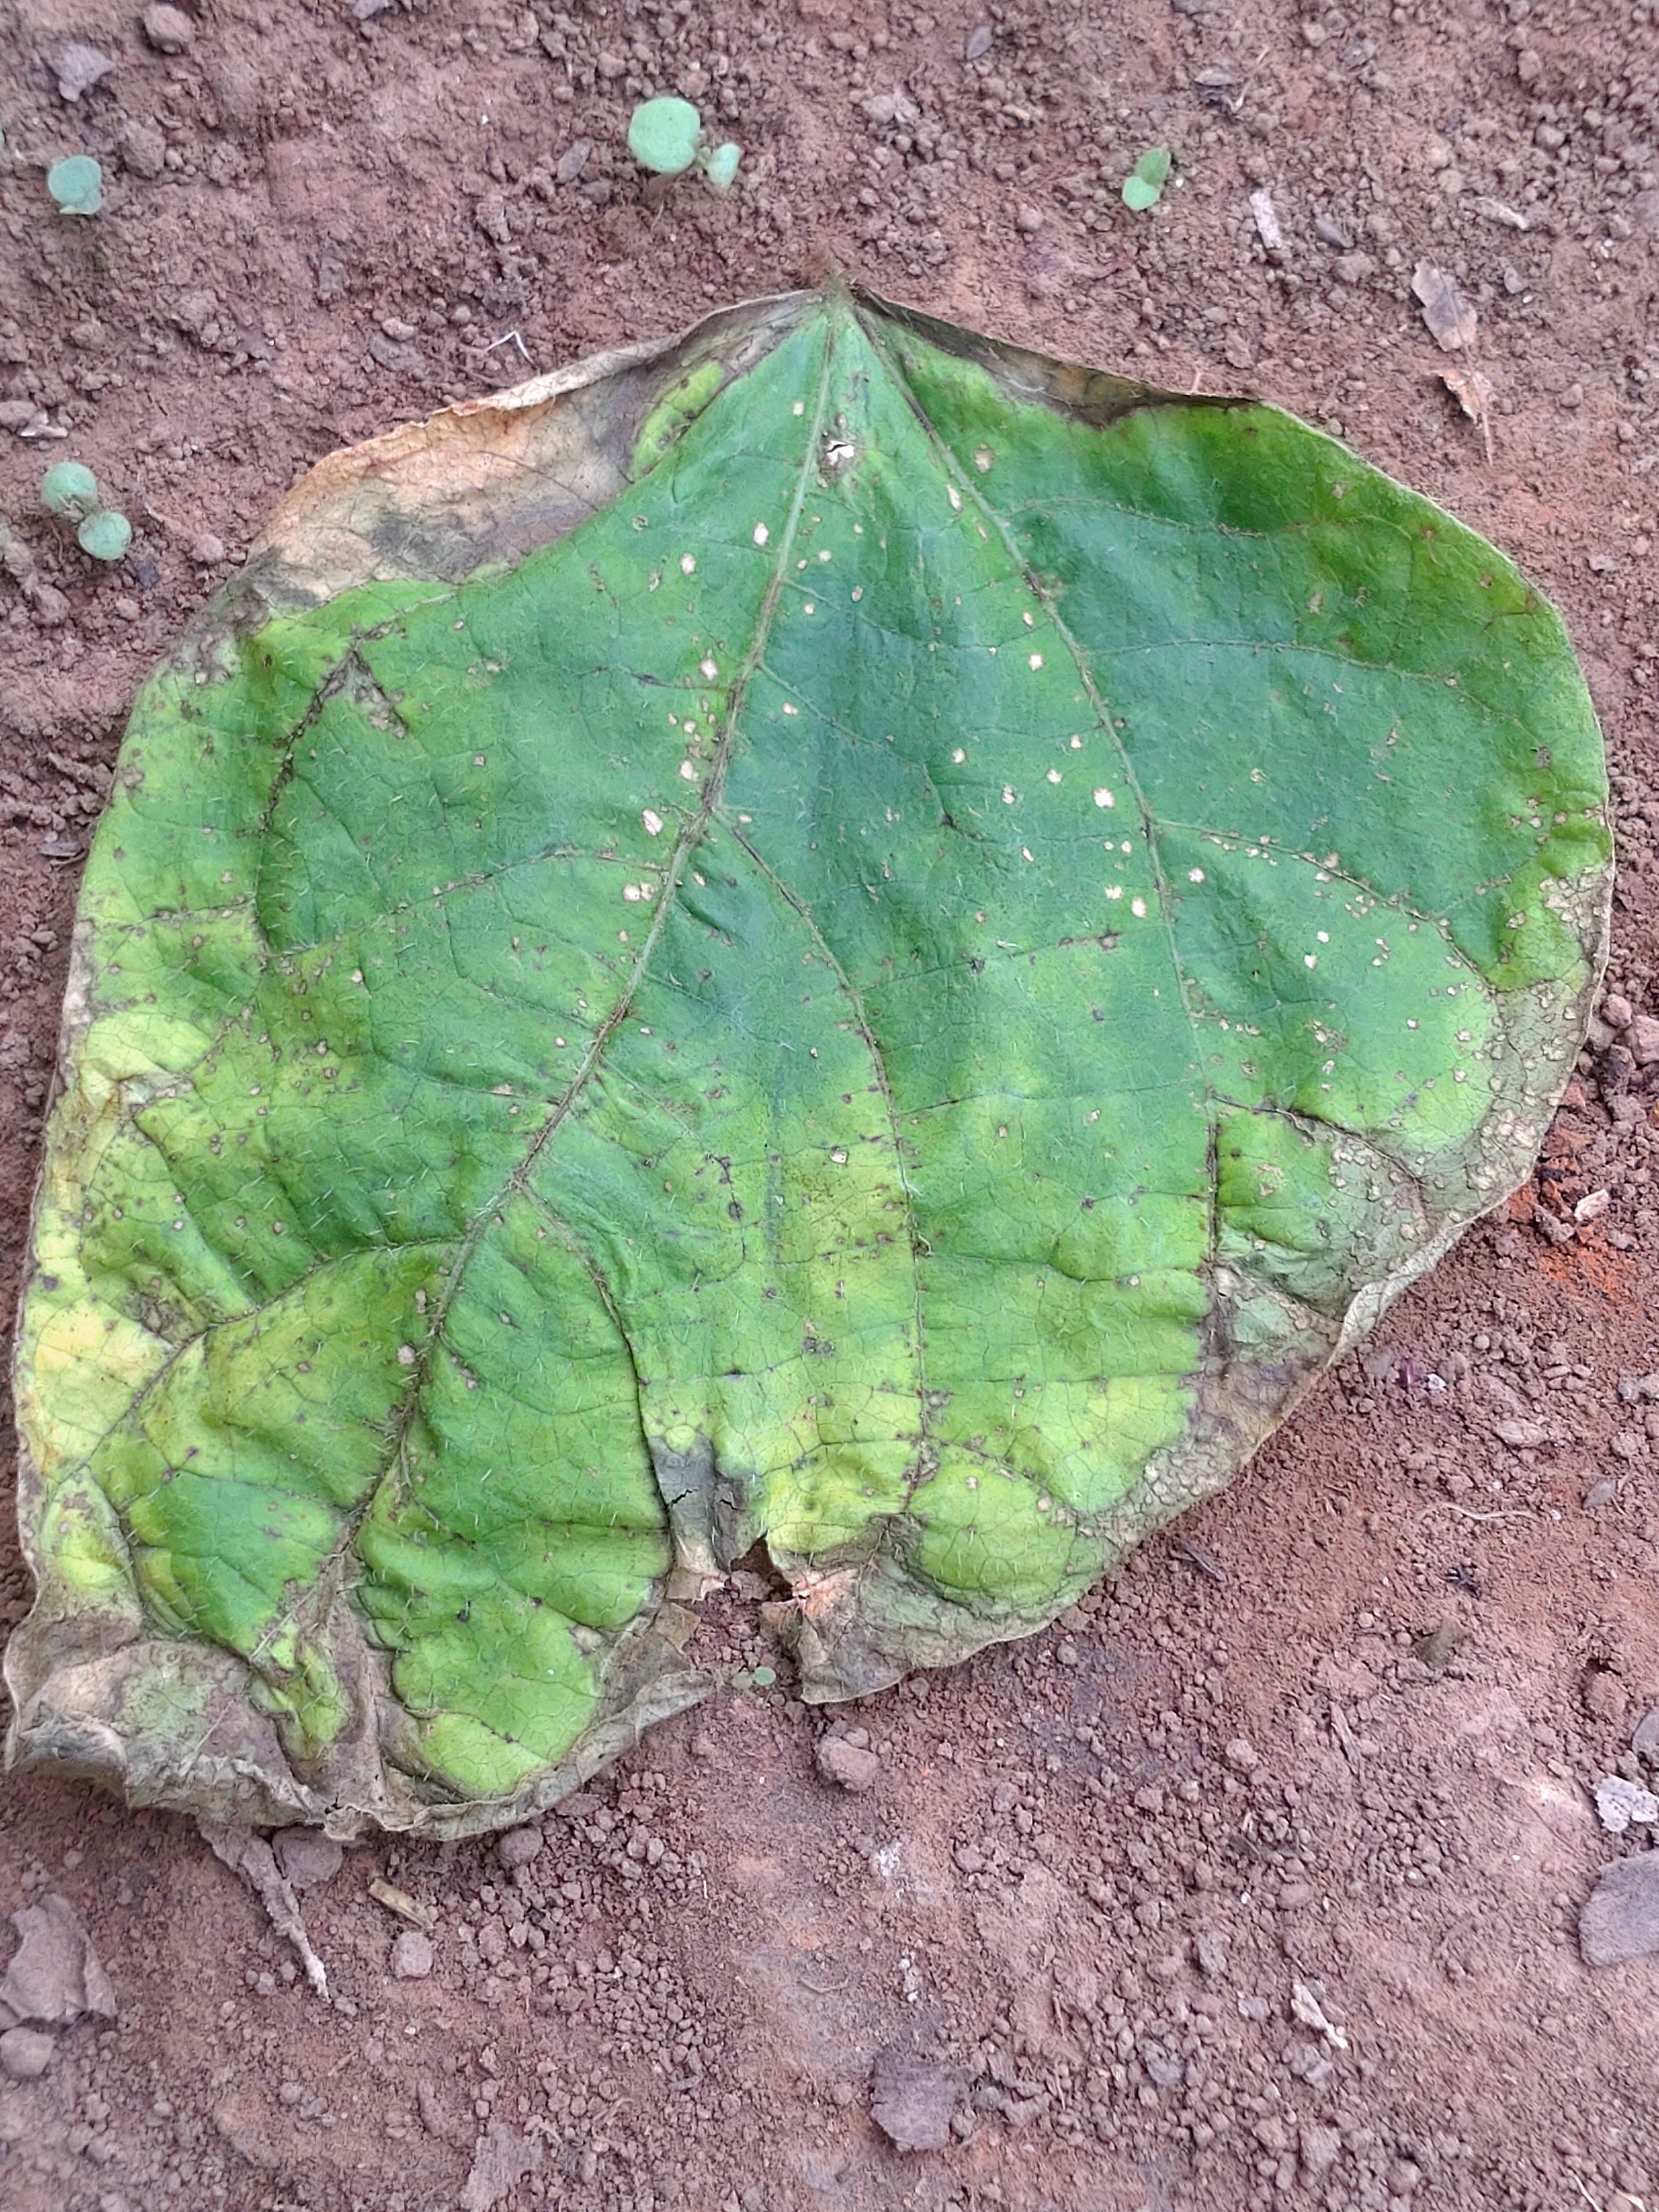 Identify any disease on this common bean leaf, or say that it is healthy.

anthracnose
